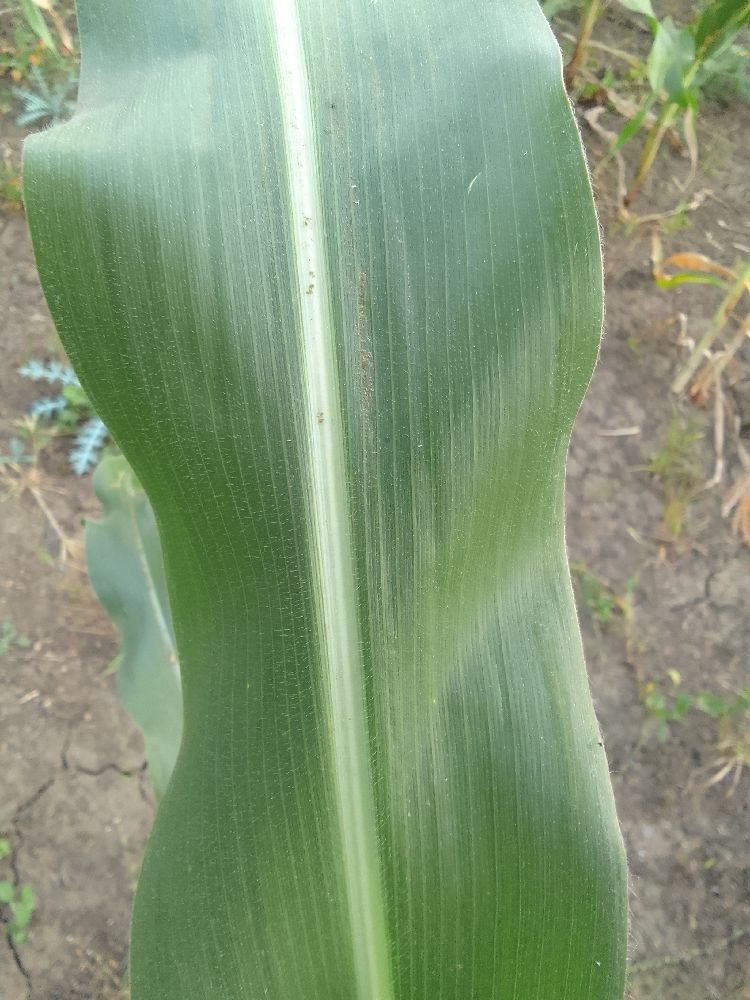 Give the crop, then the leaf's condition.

maize, healthy
